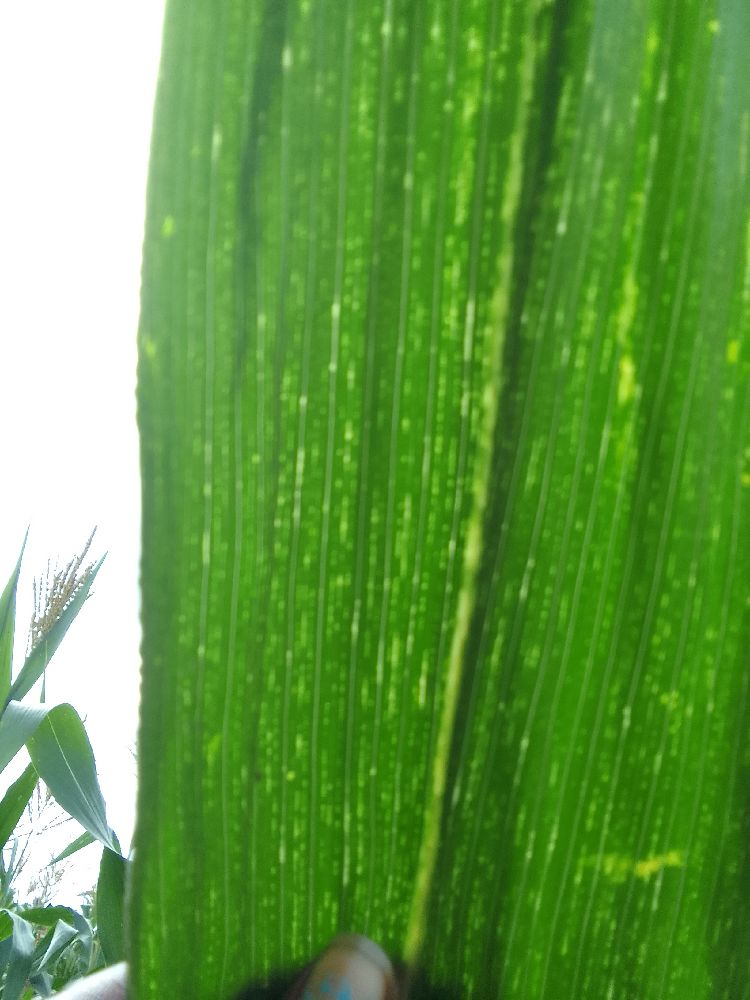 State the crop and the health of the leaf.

maize, maize streak virus
